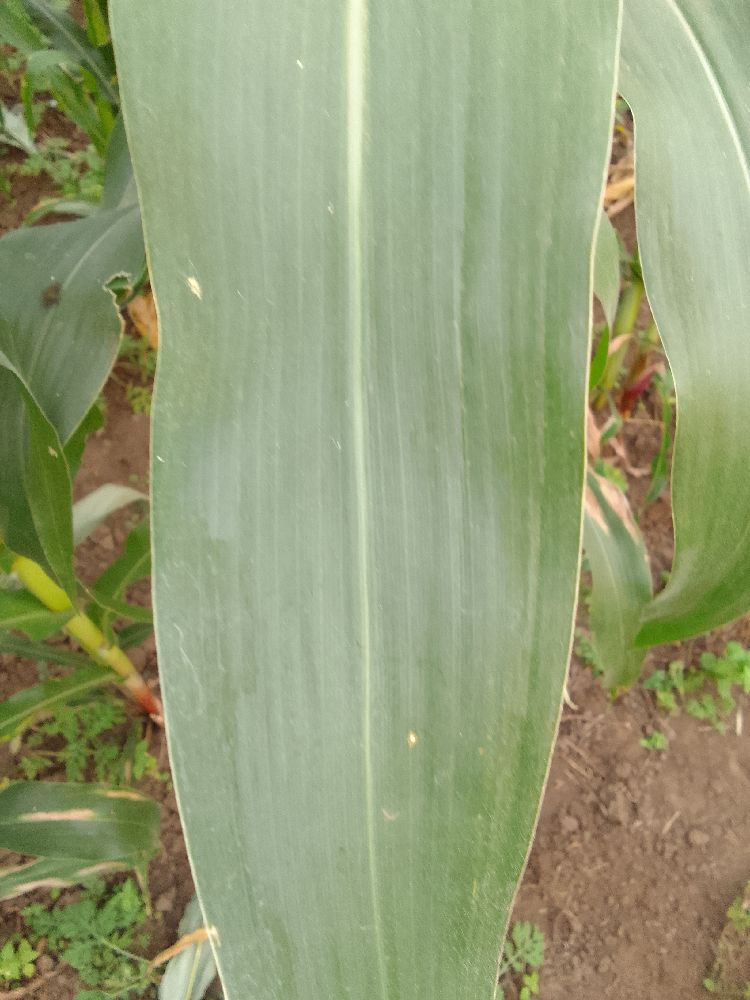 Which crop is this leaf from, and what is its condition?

maize, healthy
